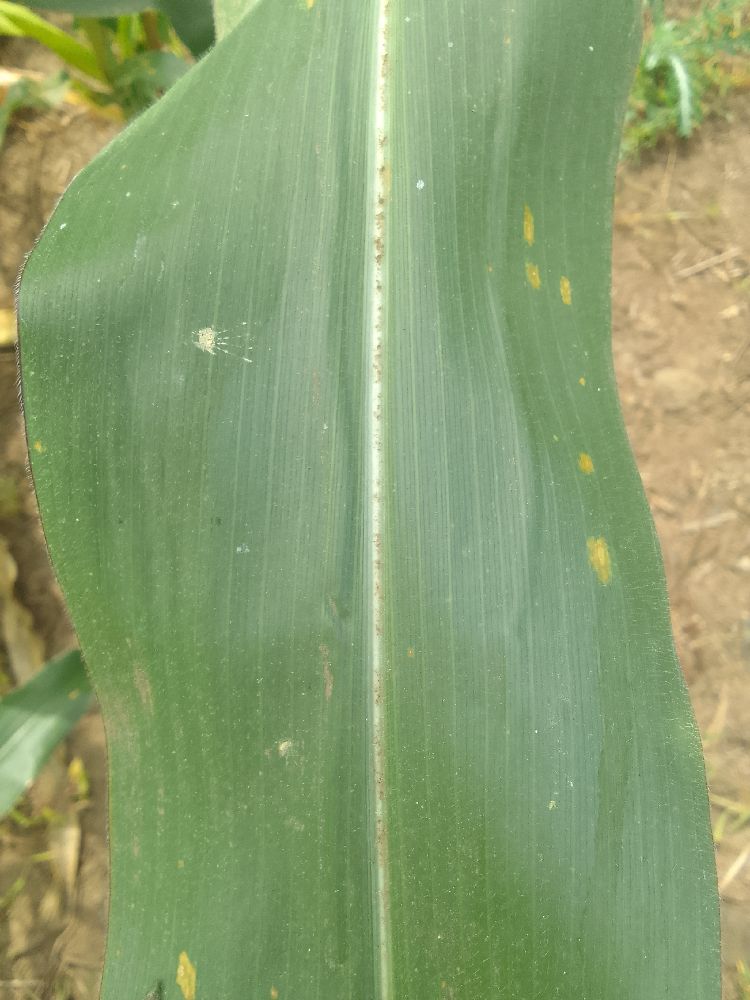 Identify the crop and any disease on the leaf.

maize, healthy
